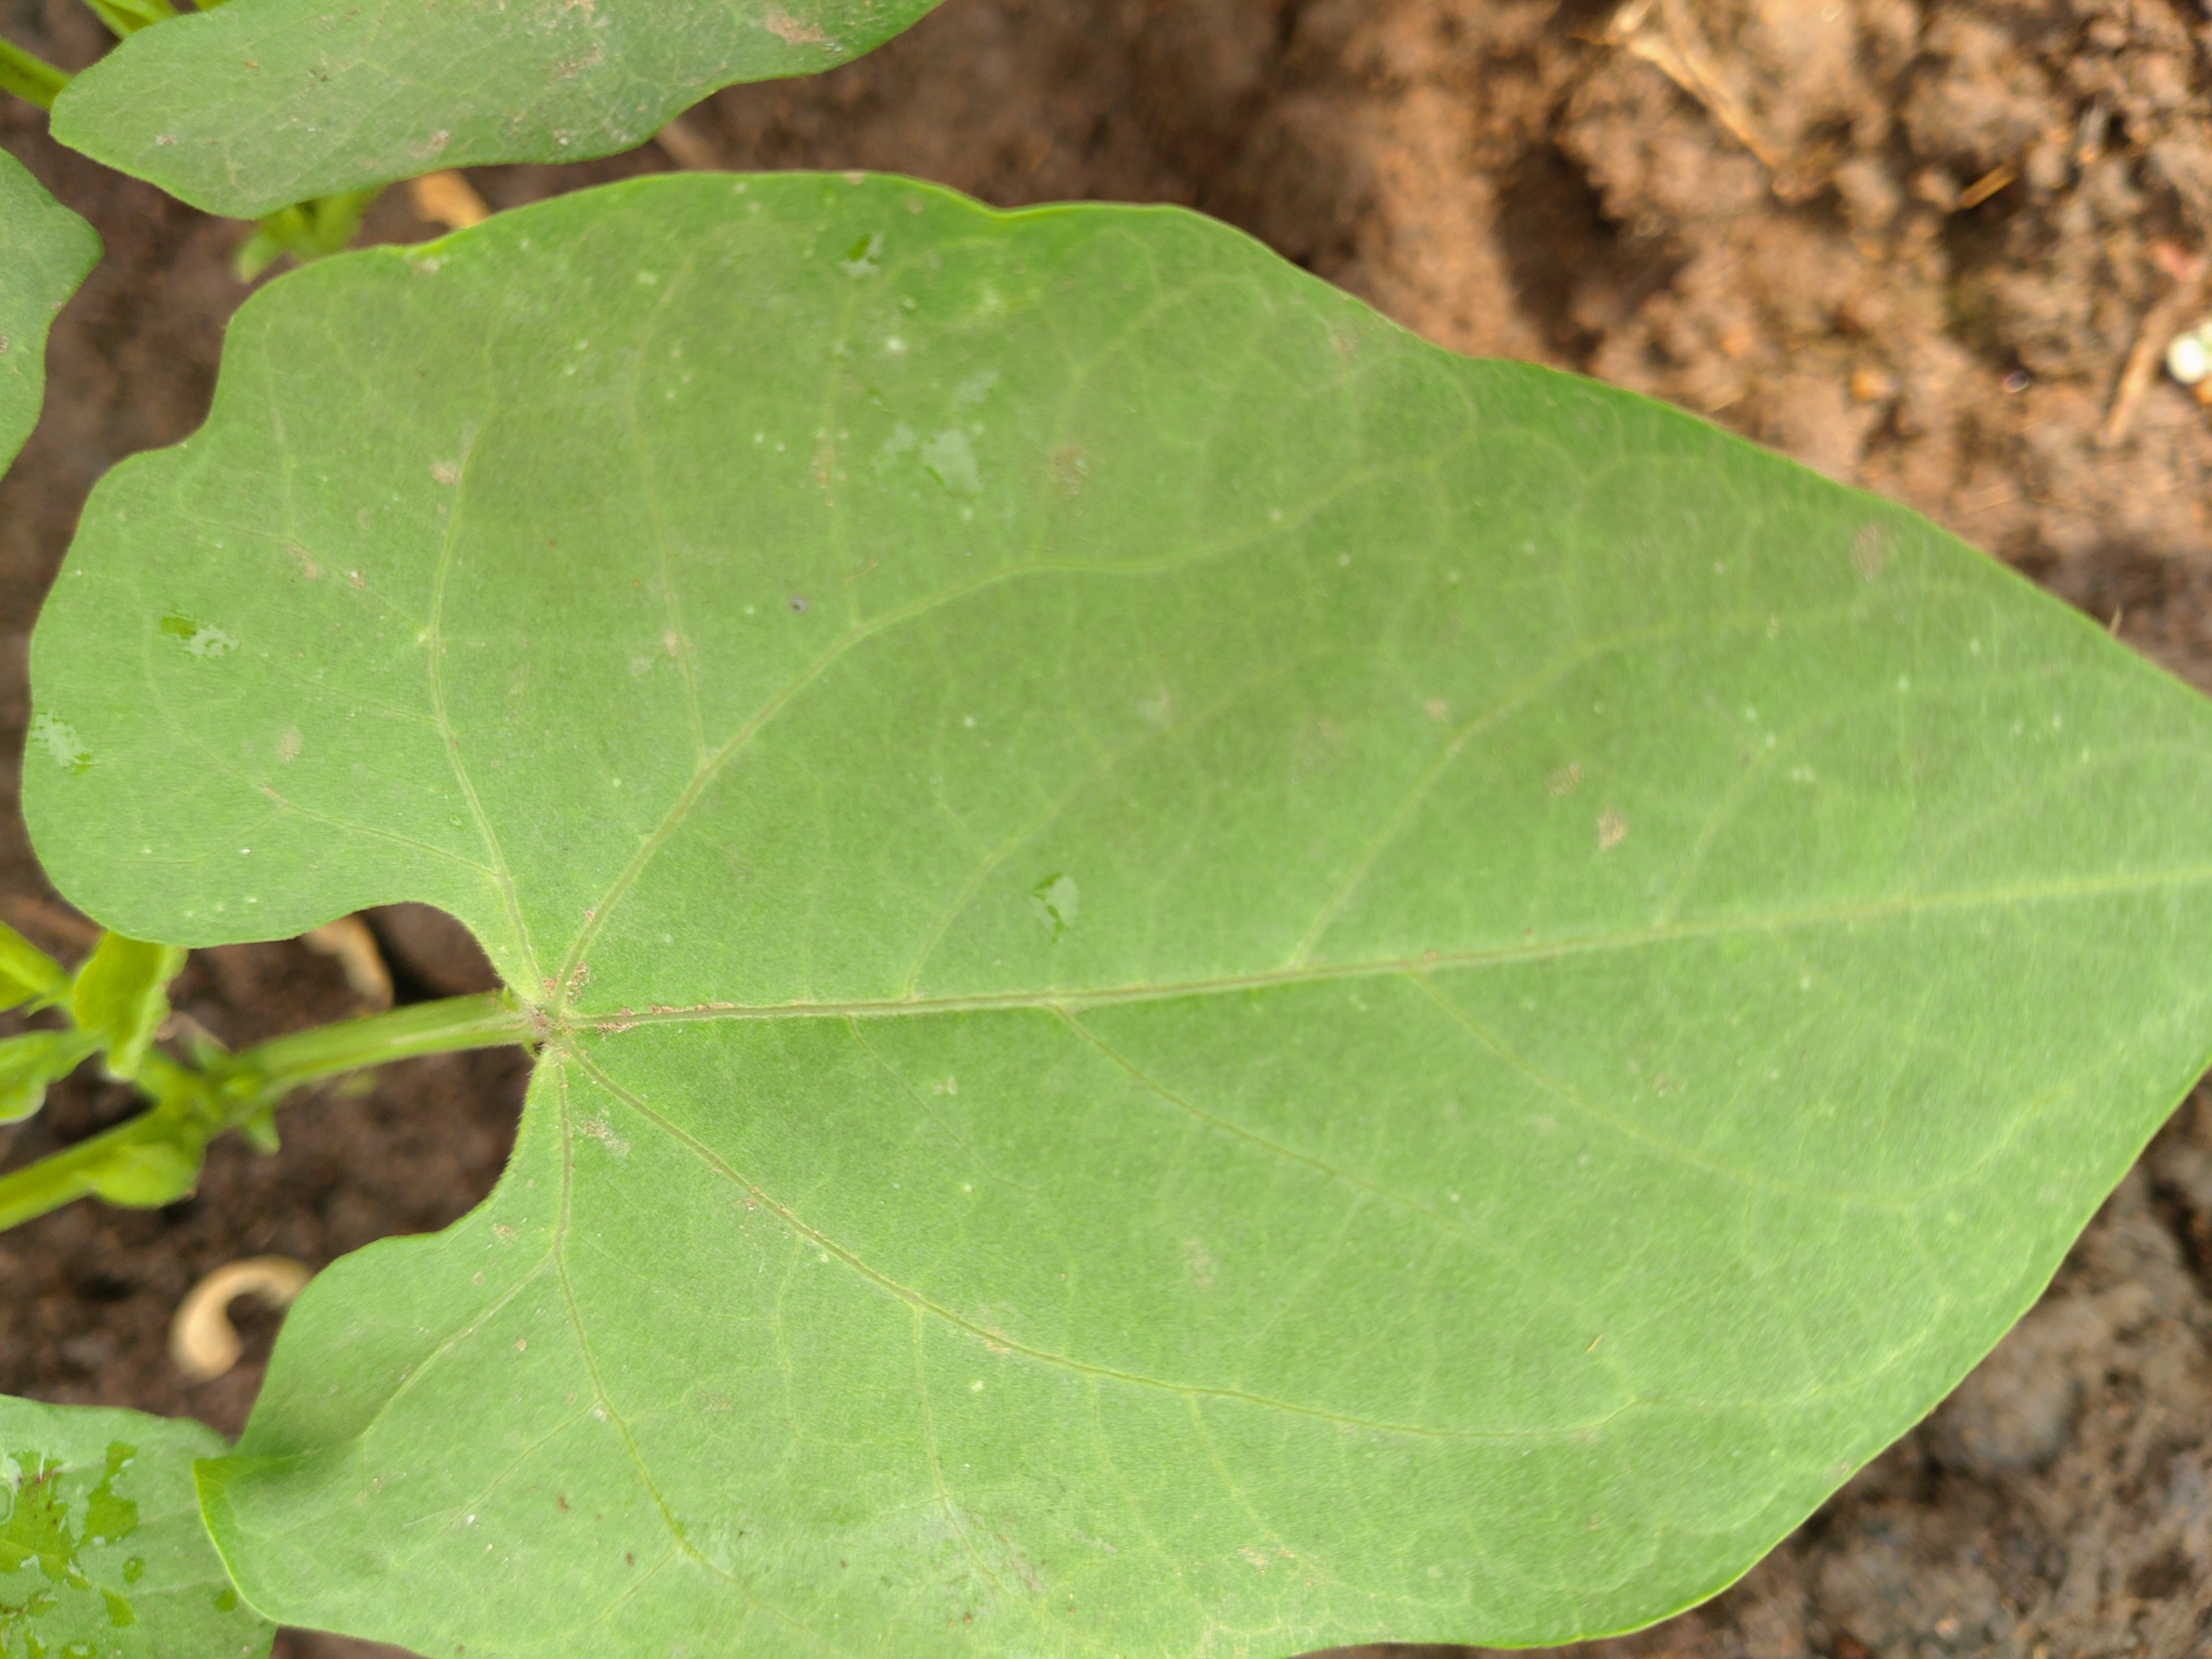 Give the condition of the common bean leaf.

healthy
